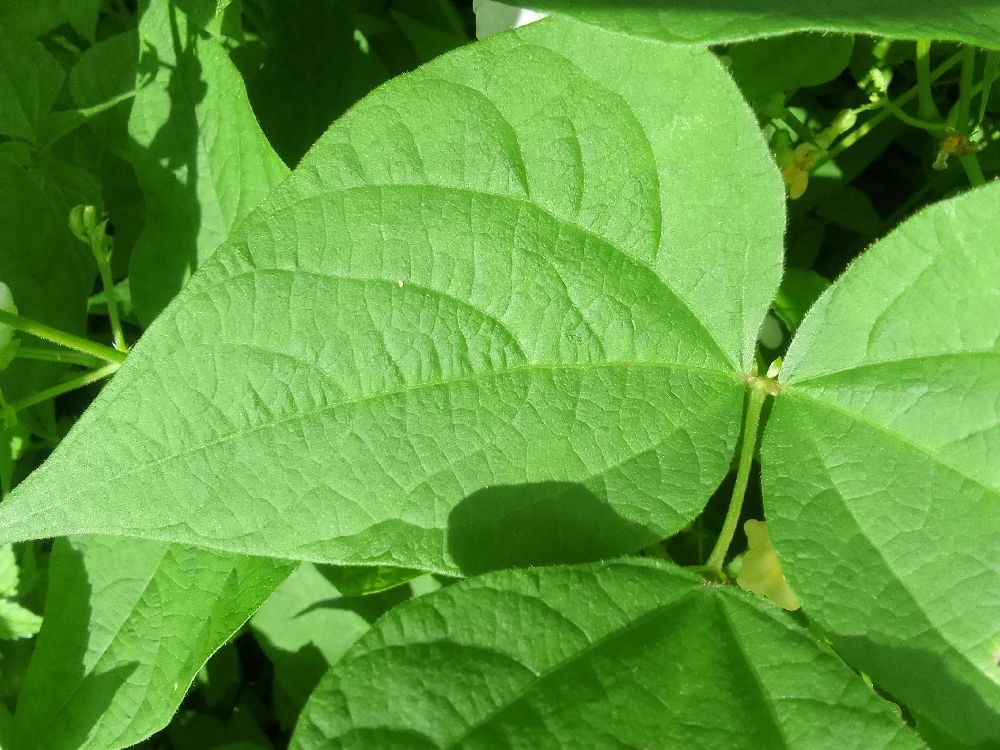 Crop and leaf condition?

common bean, healthy
